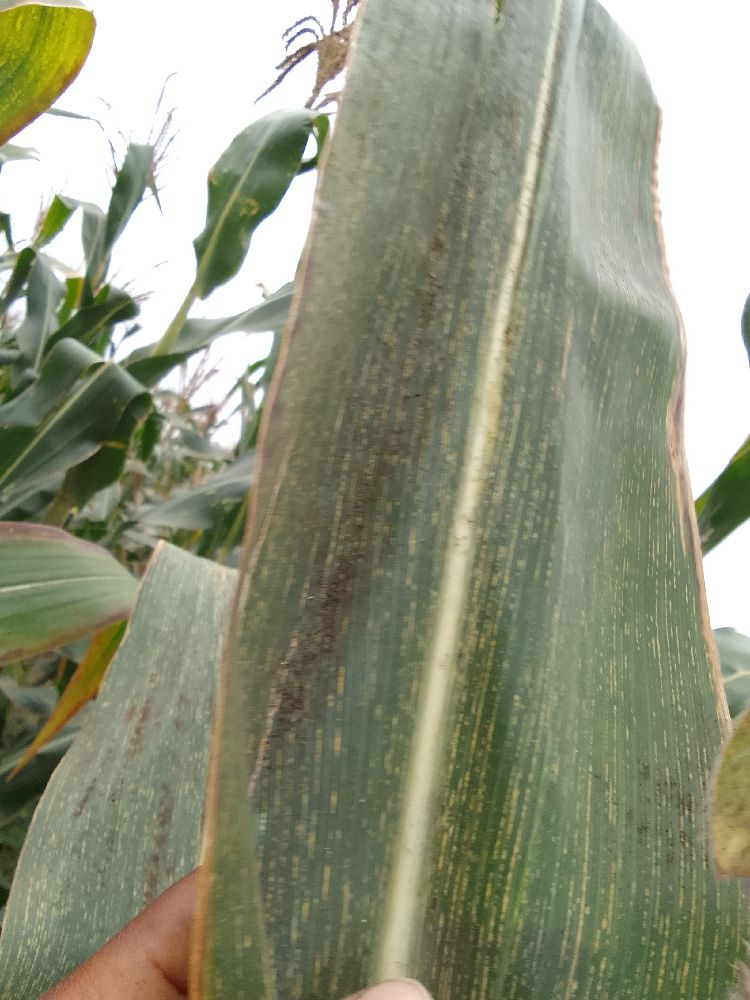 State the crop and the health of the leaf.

maize, maize streak virus
